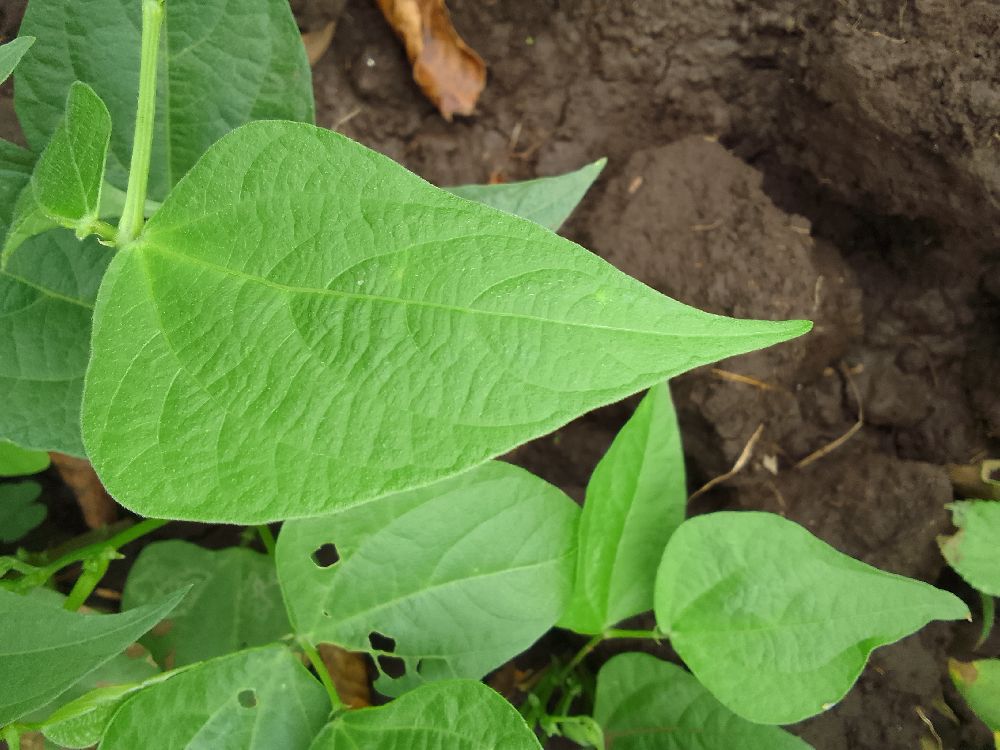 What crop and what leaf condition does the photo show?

common bean, healthy
